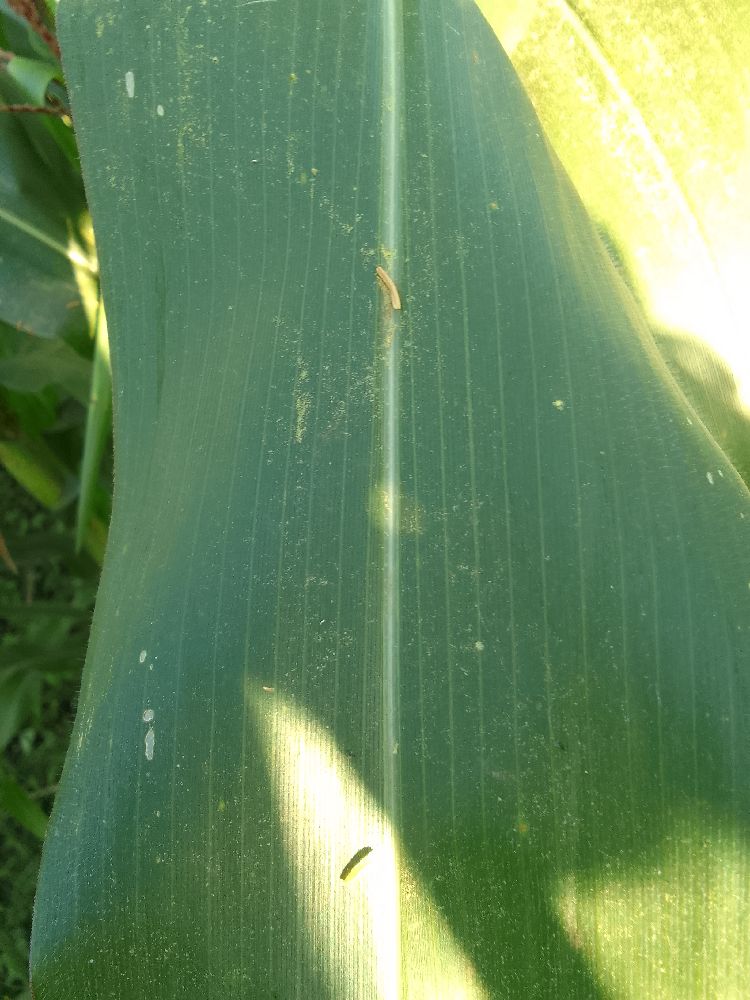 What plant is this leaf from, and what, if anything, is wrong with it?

maize, healthy
